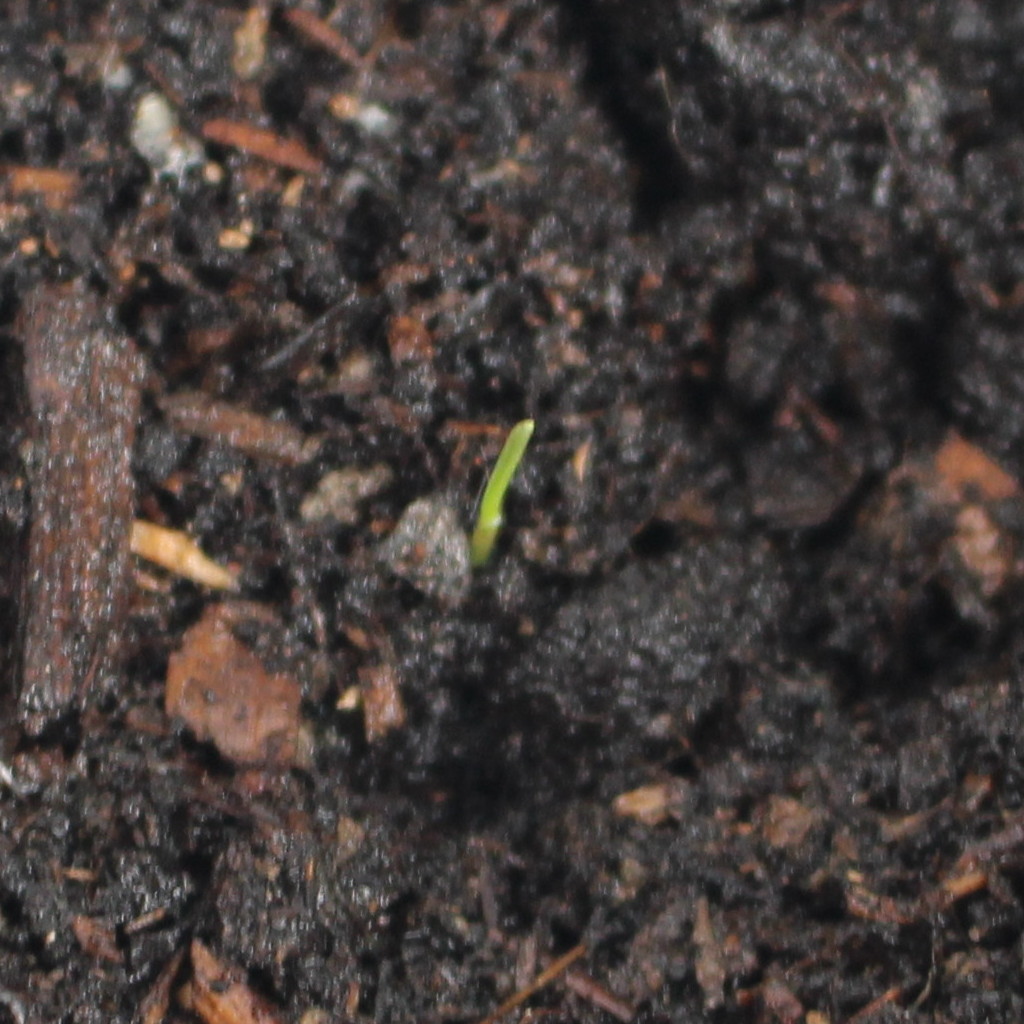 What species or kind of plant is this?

Lolium multiflorum
